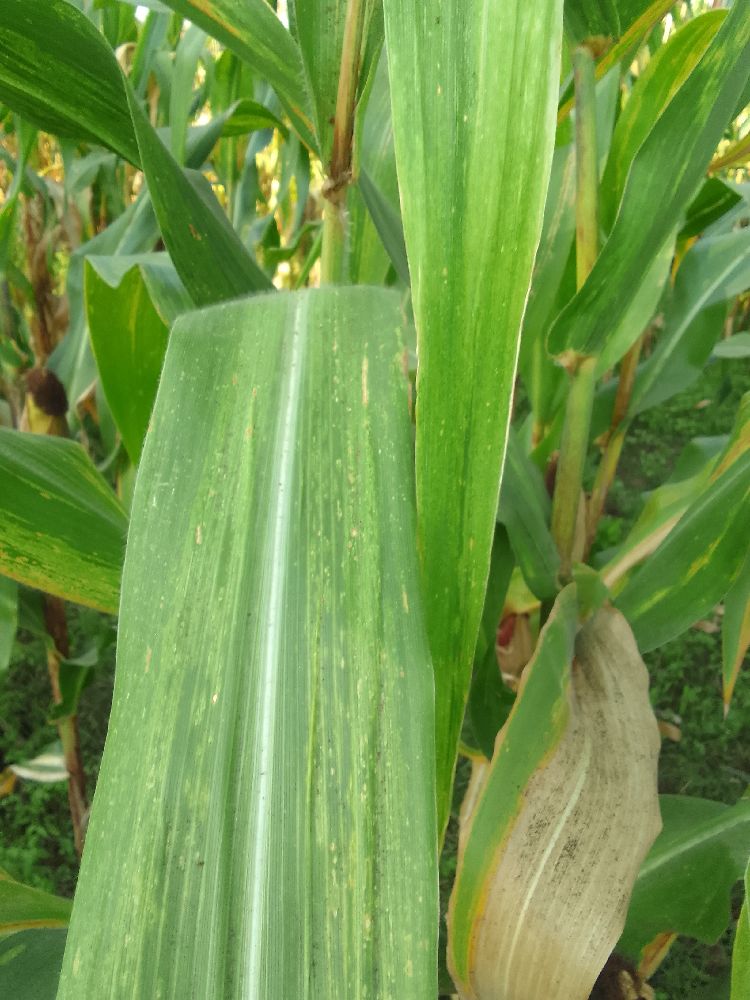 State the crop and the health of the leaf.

maize, maize lethal necrosis
